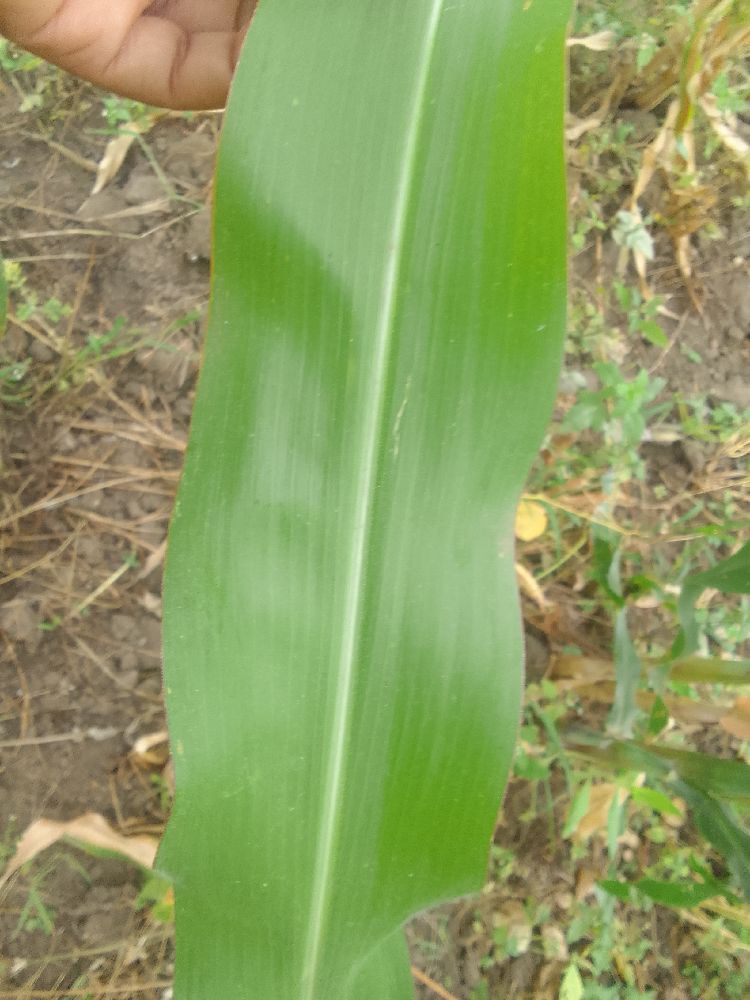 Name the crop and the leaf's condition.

maize, healthy
